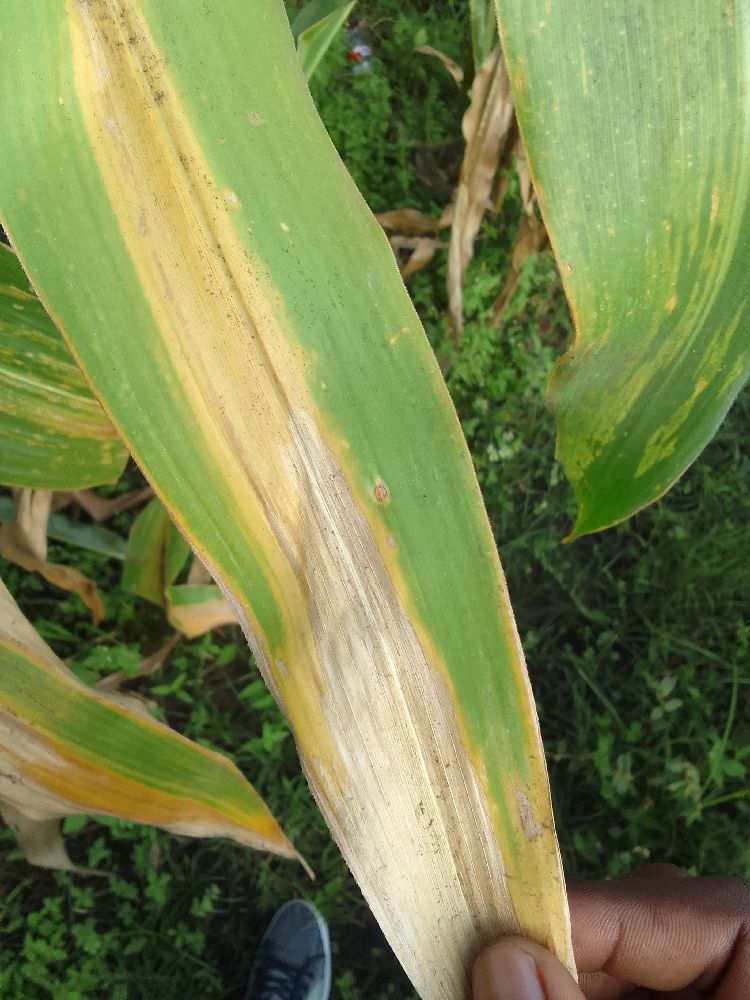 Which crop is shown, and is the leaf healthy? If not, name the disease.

maize, maize lethal necrosis
